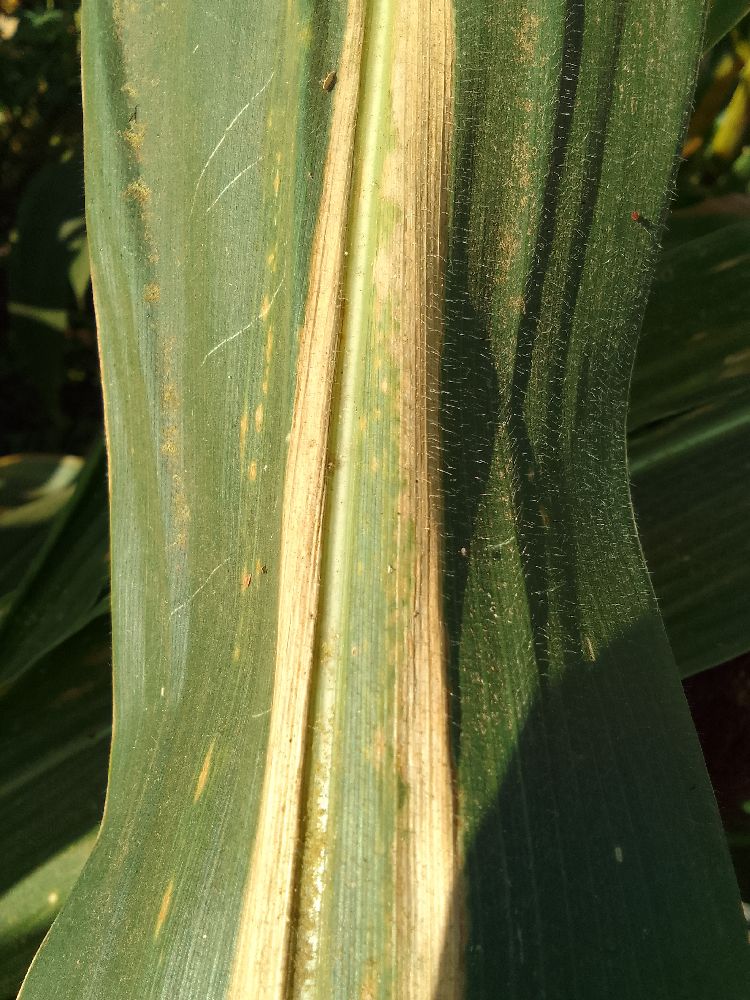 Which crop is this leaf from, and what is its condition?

maize, maize lethal necrosis
